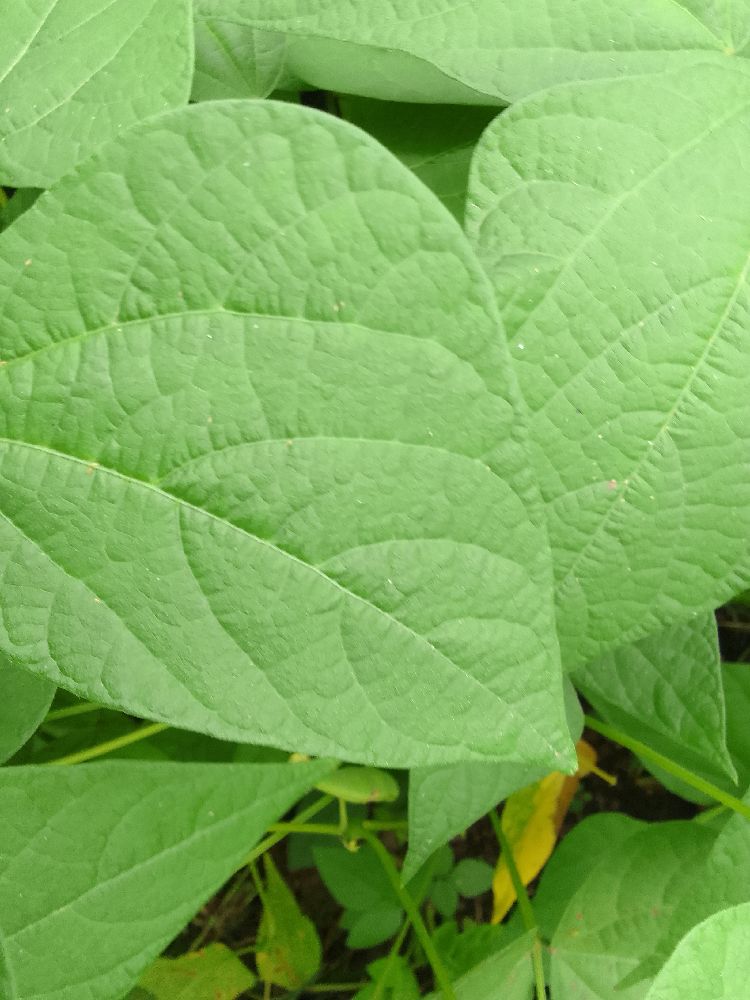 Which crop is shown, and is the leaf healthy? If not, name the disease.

common bean, healthy
